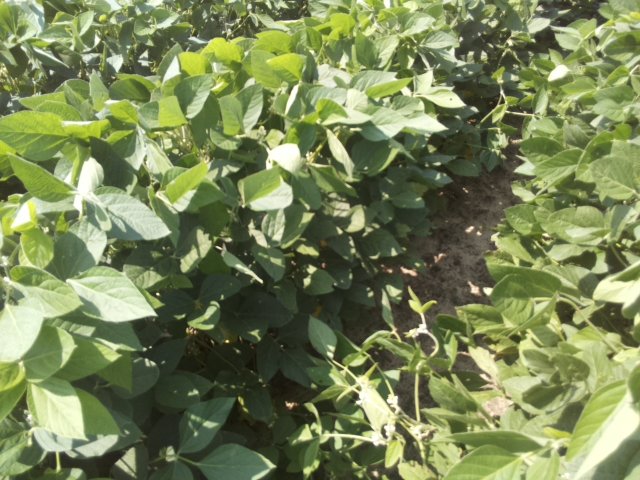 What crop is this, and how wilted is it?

soybean, leaves with no wilting
